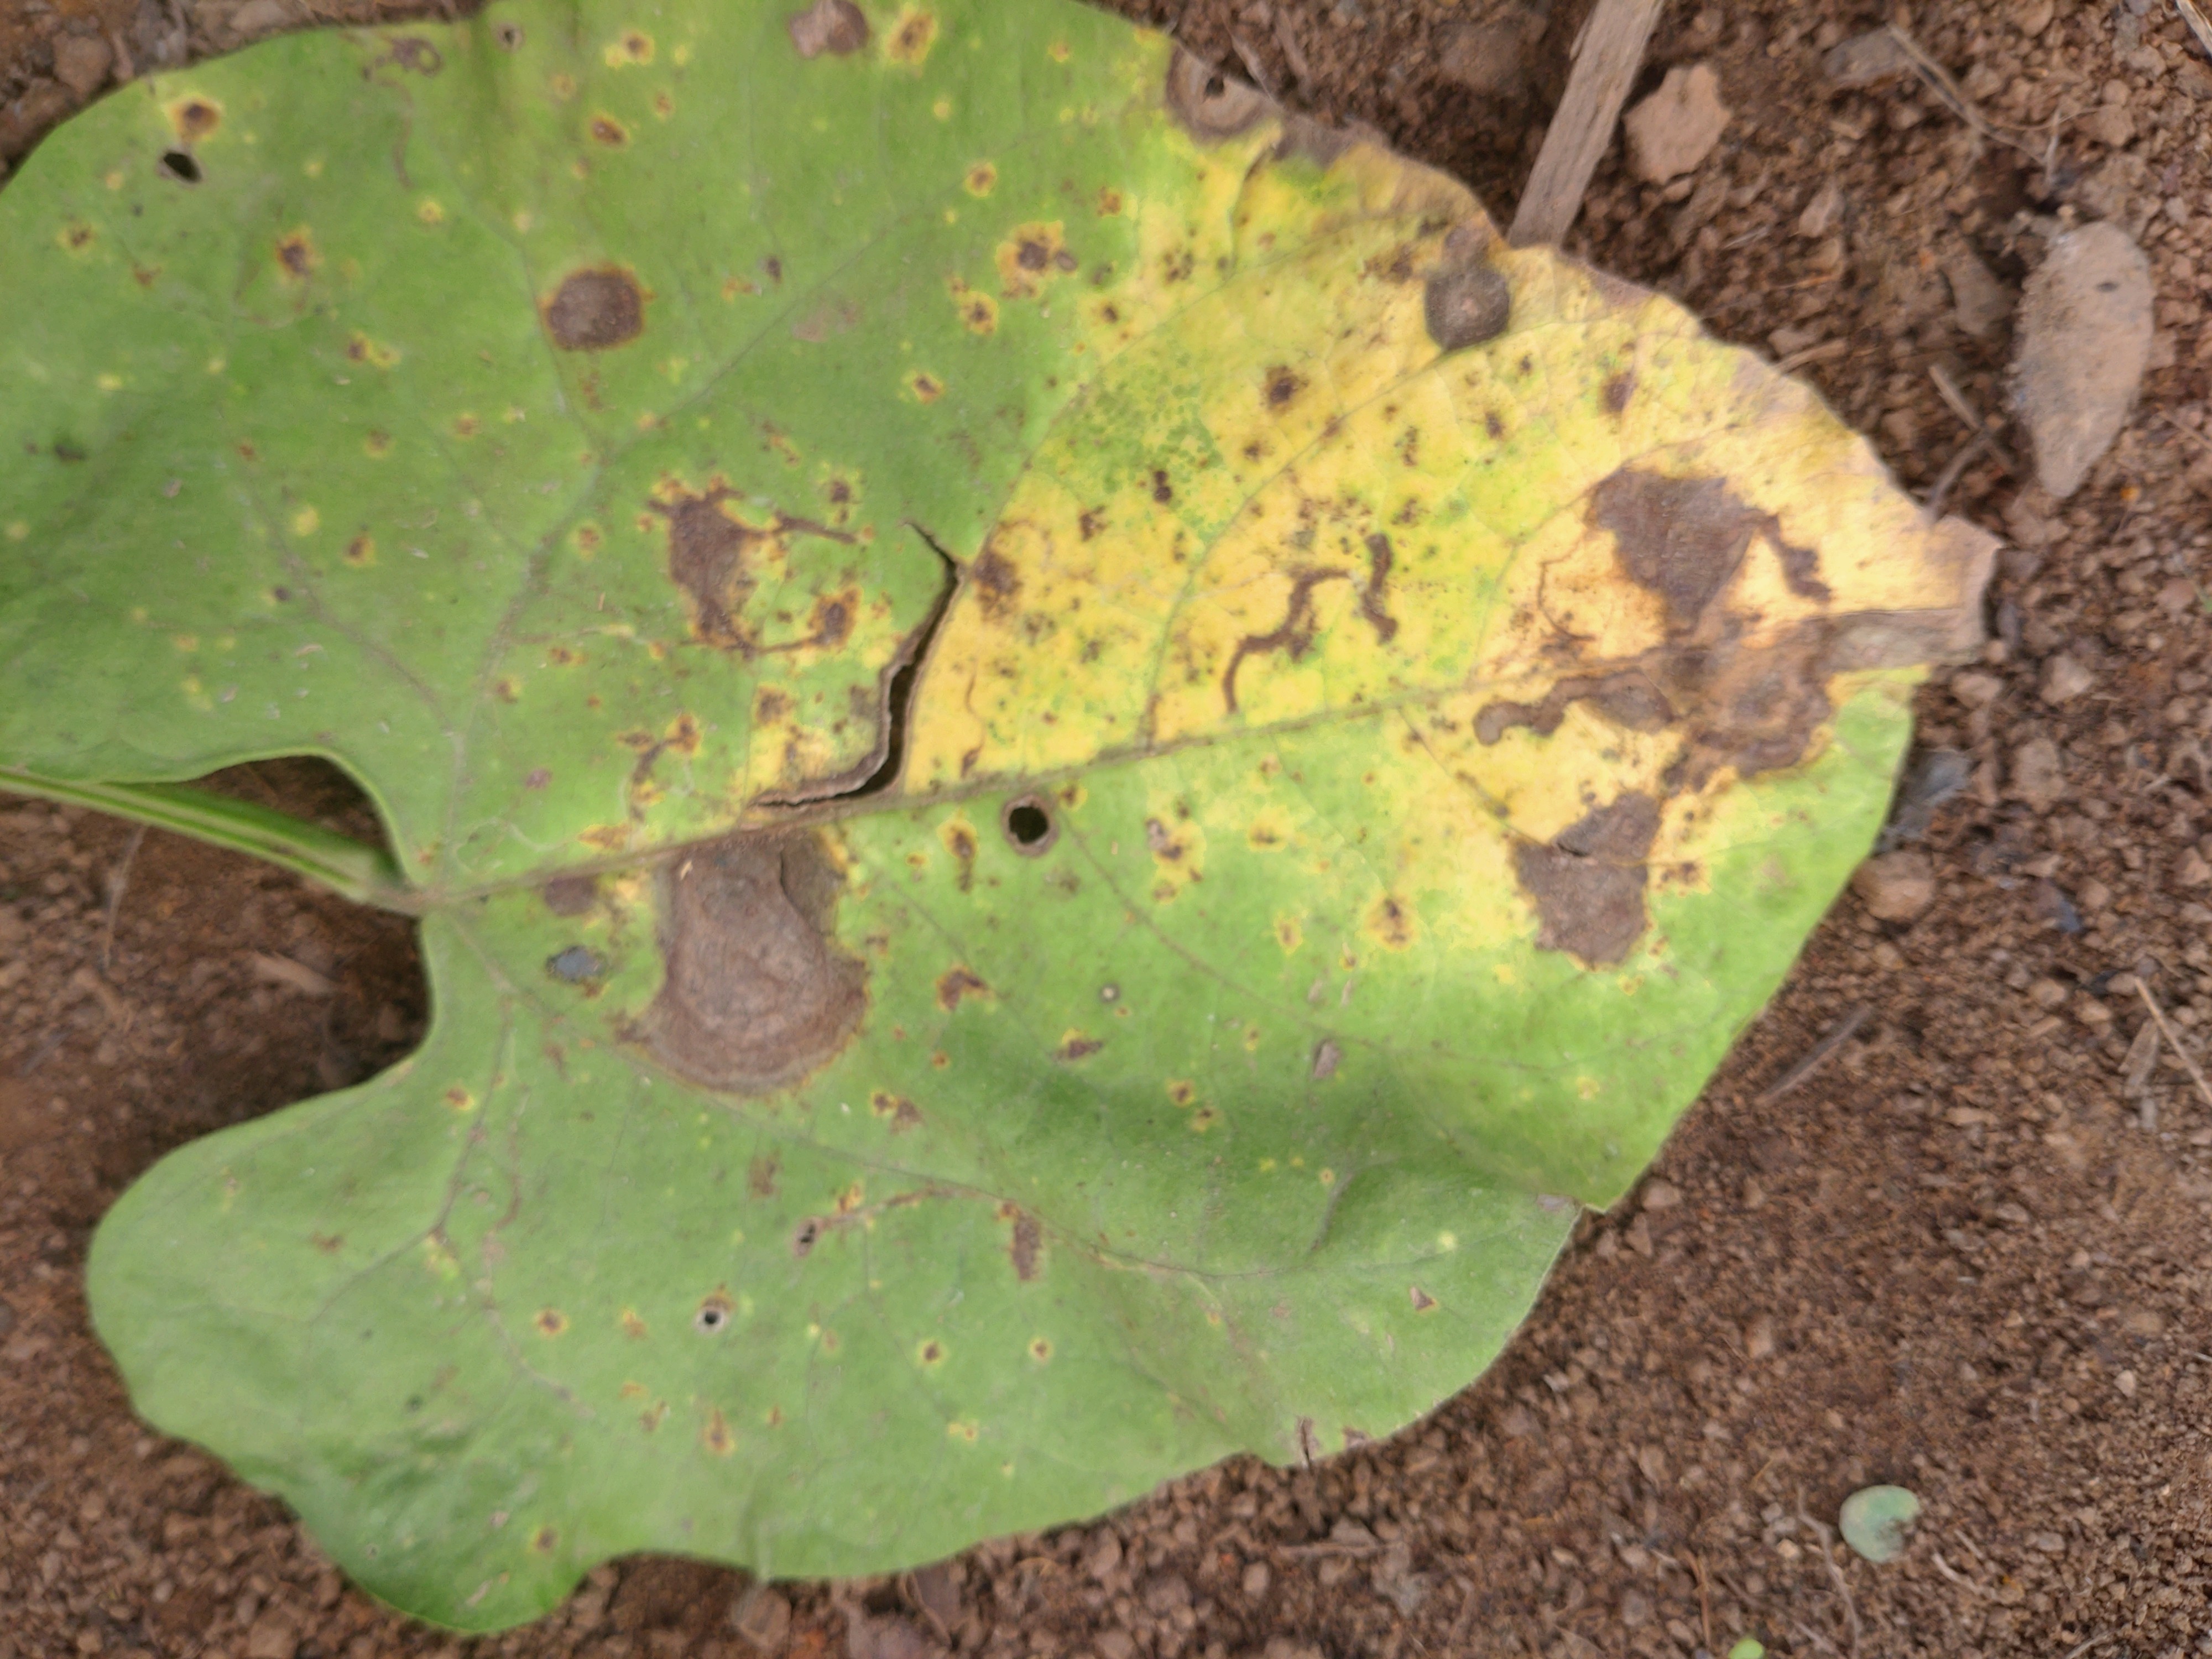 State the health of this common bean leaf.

rust
